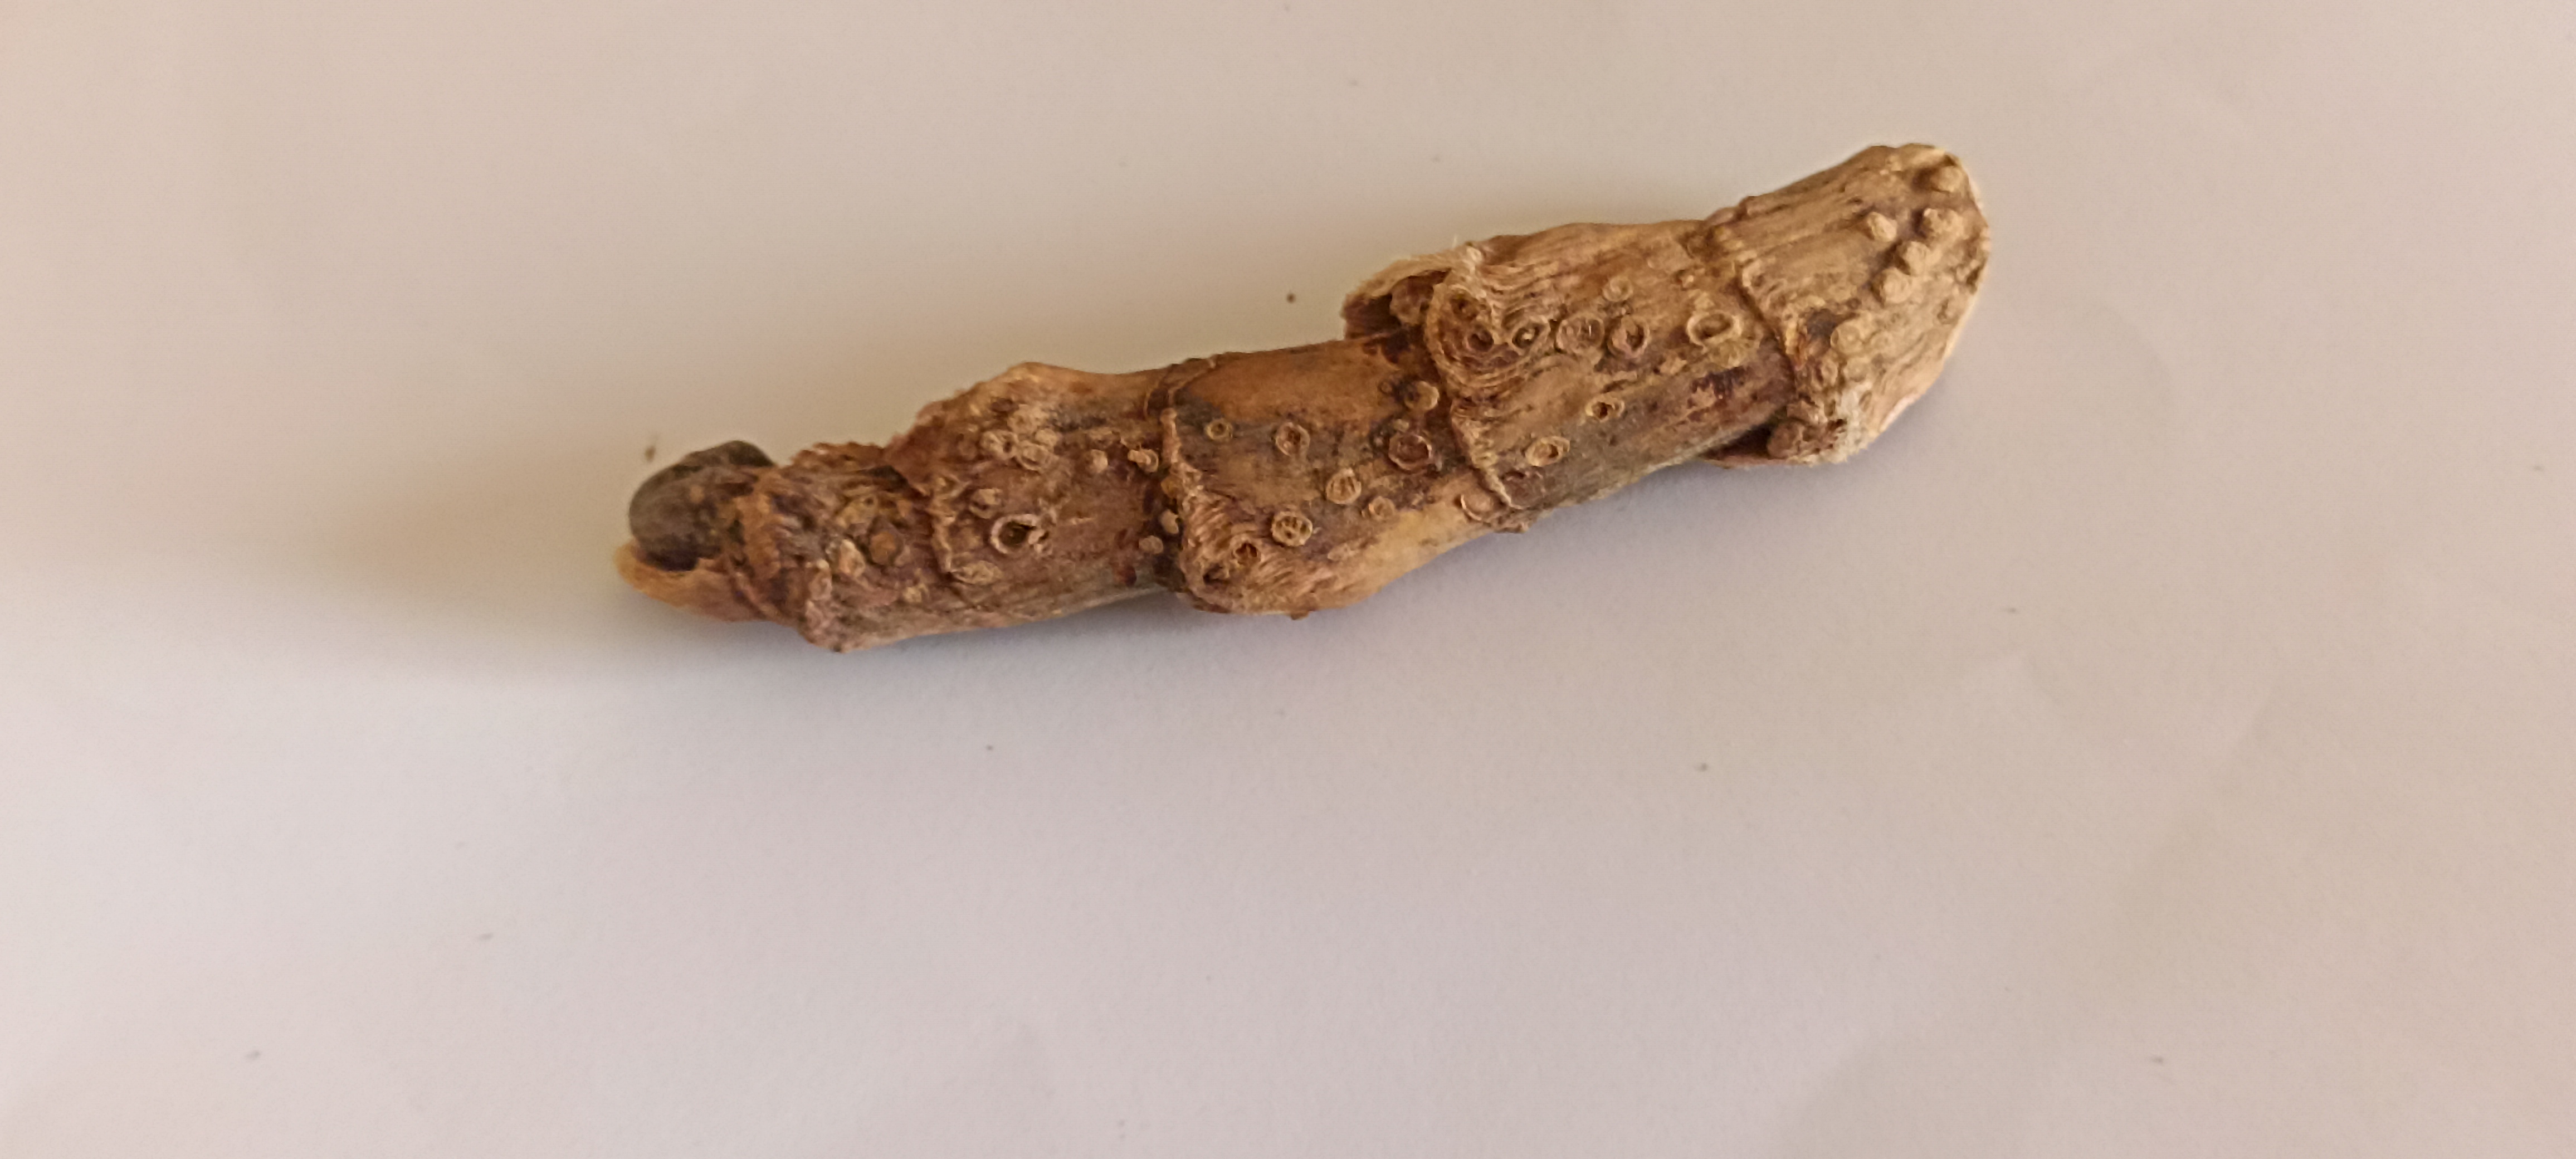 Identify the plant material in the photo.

vekhand
